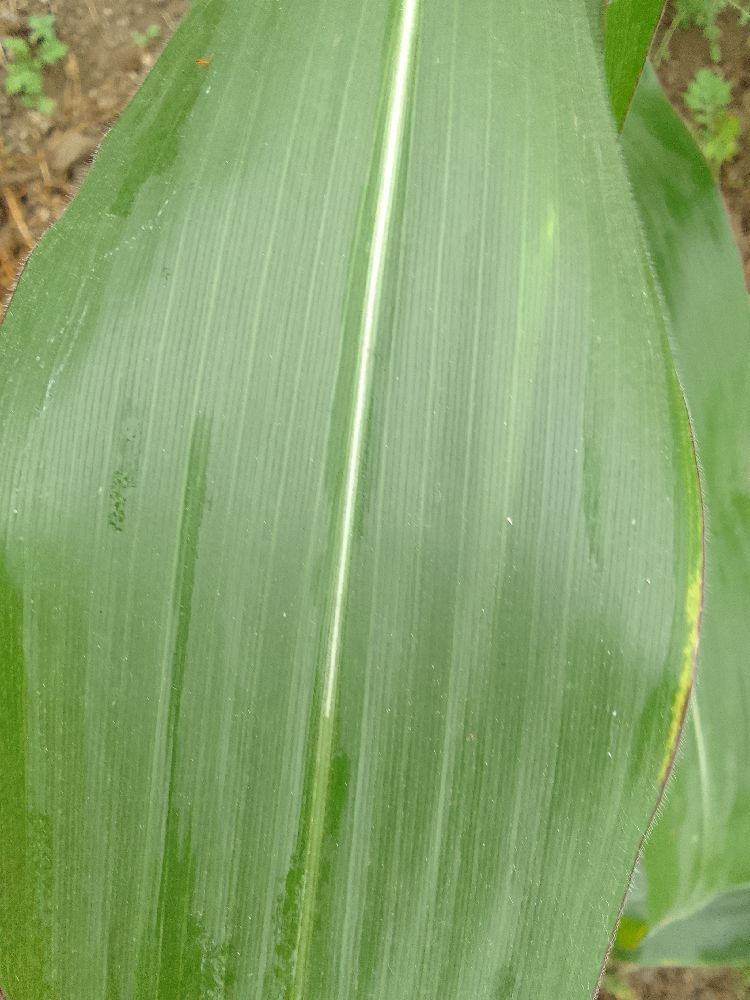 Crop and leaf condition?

maize, healthy
